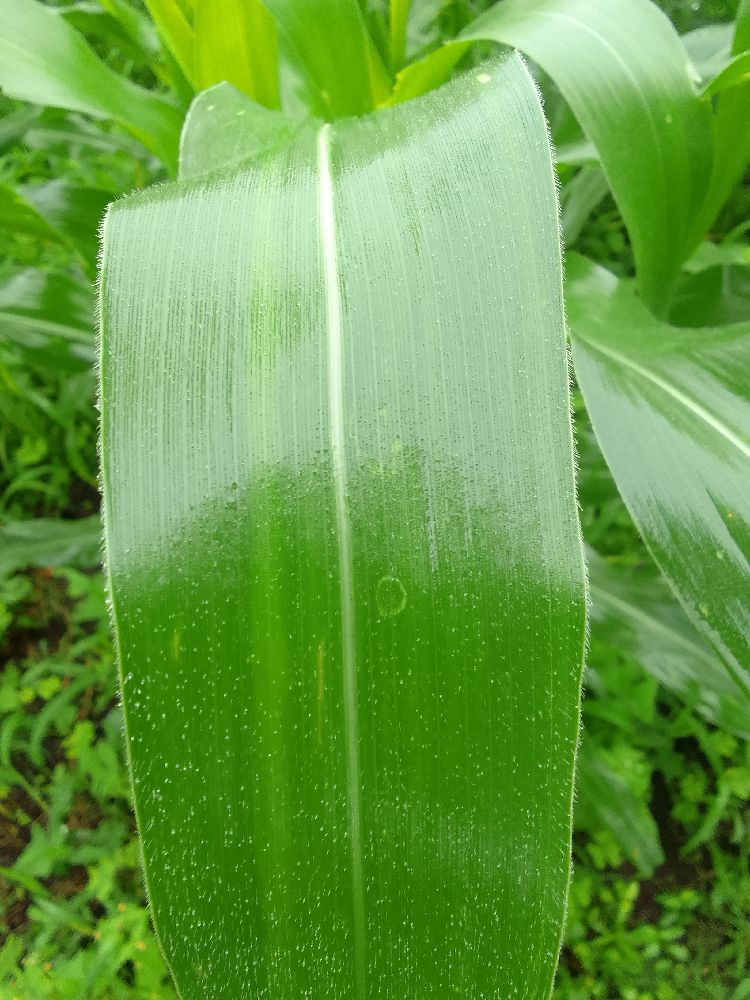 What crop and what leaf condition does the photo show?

maize, healthy
